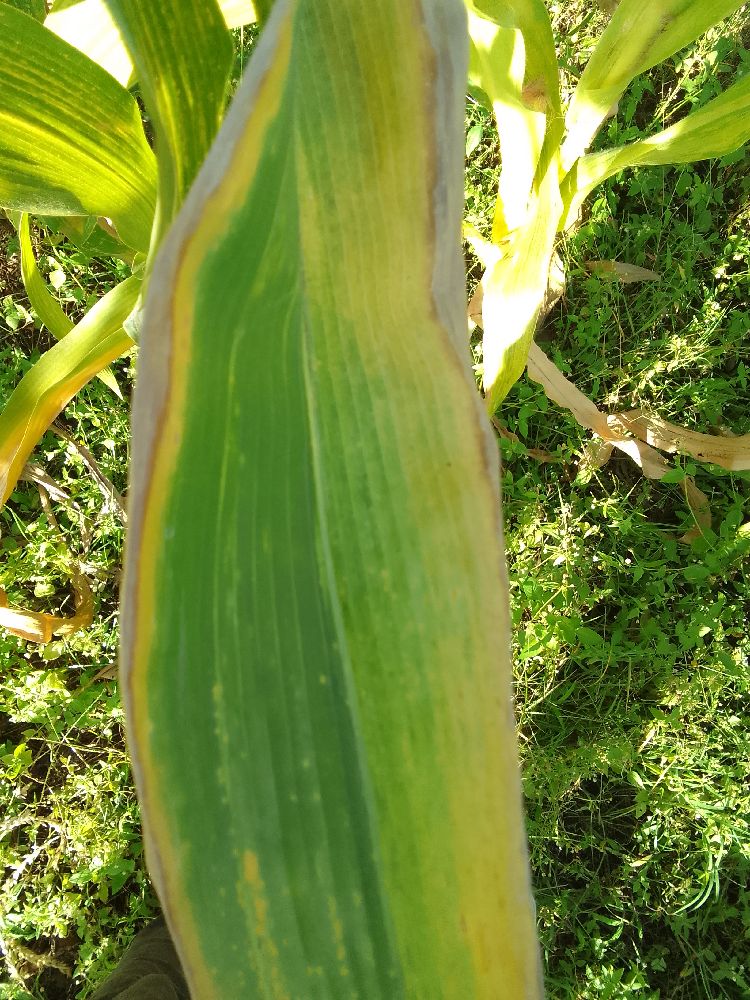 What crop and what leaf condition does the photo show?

maize, maize lethal necrosis
